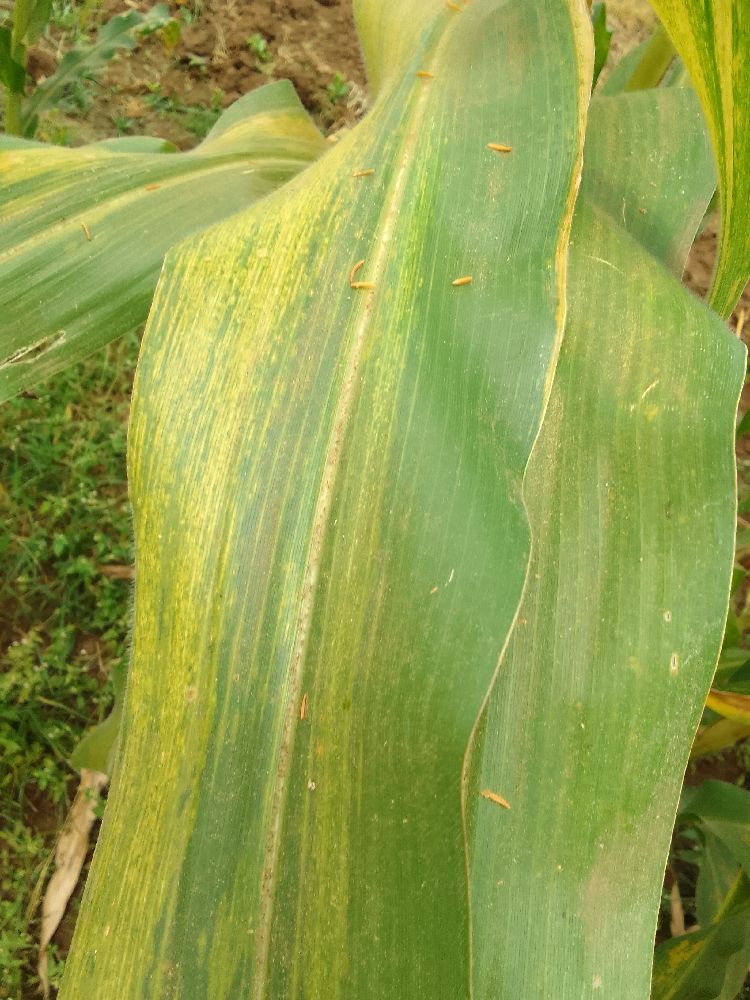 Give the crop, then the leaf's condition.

maize, maize lethal necrosis
